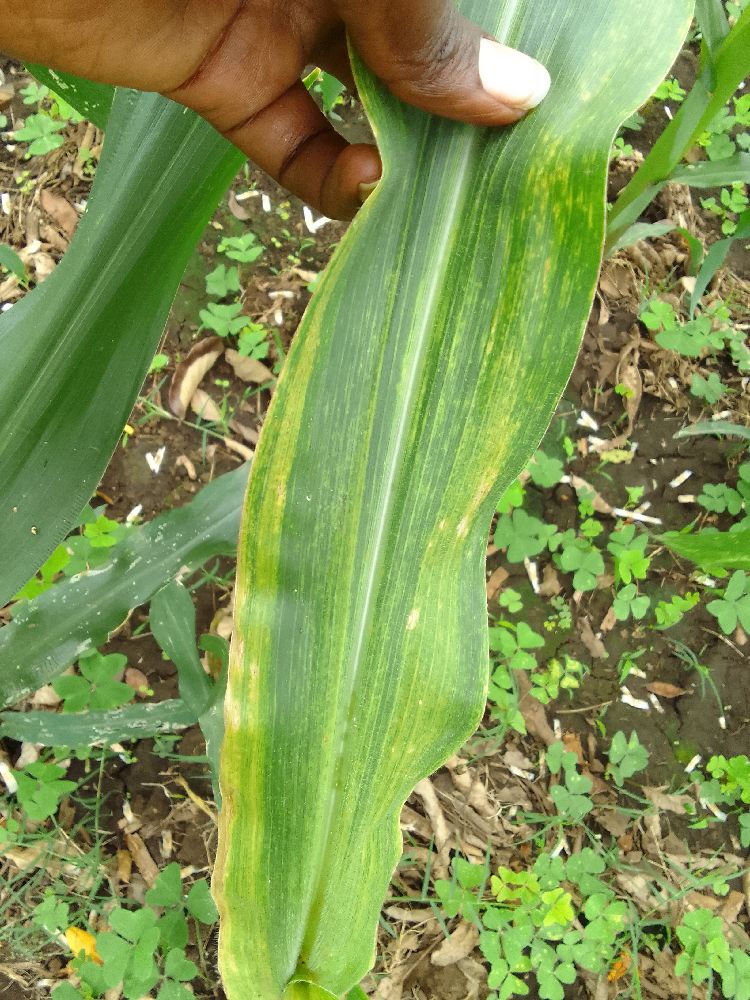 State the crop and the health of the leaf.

maize, maize lethal necrosis
